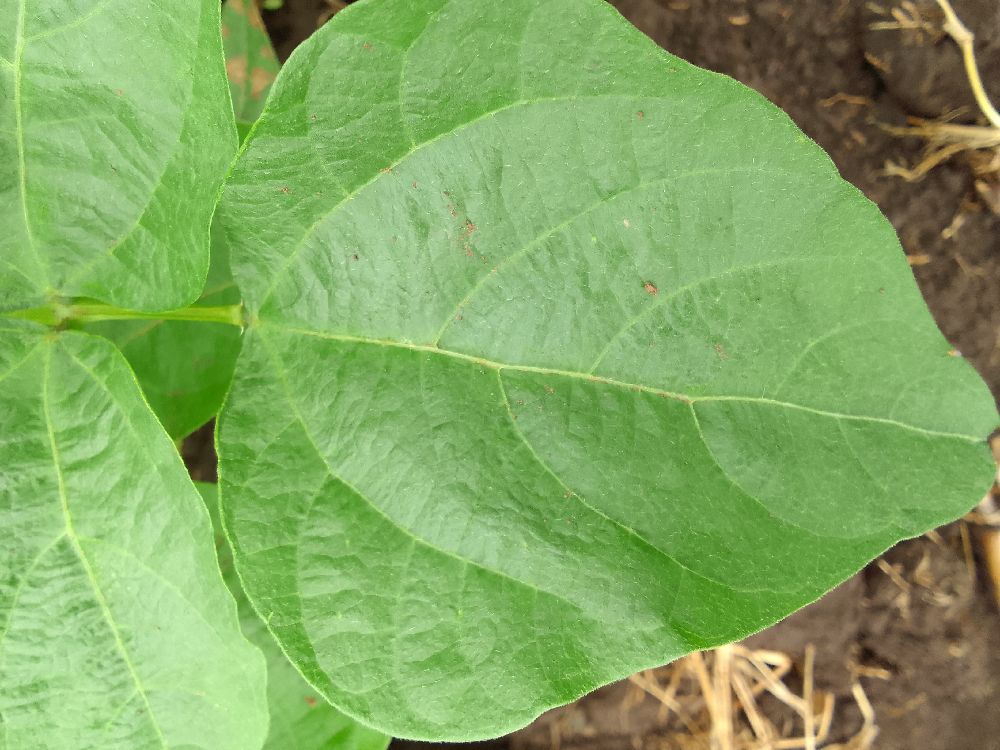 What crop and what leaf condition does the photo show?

common bean, healthy
